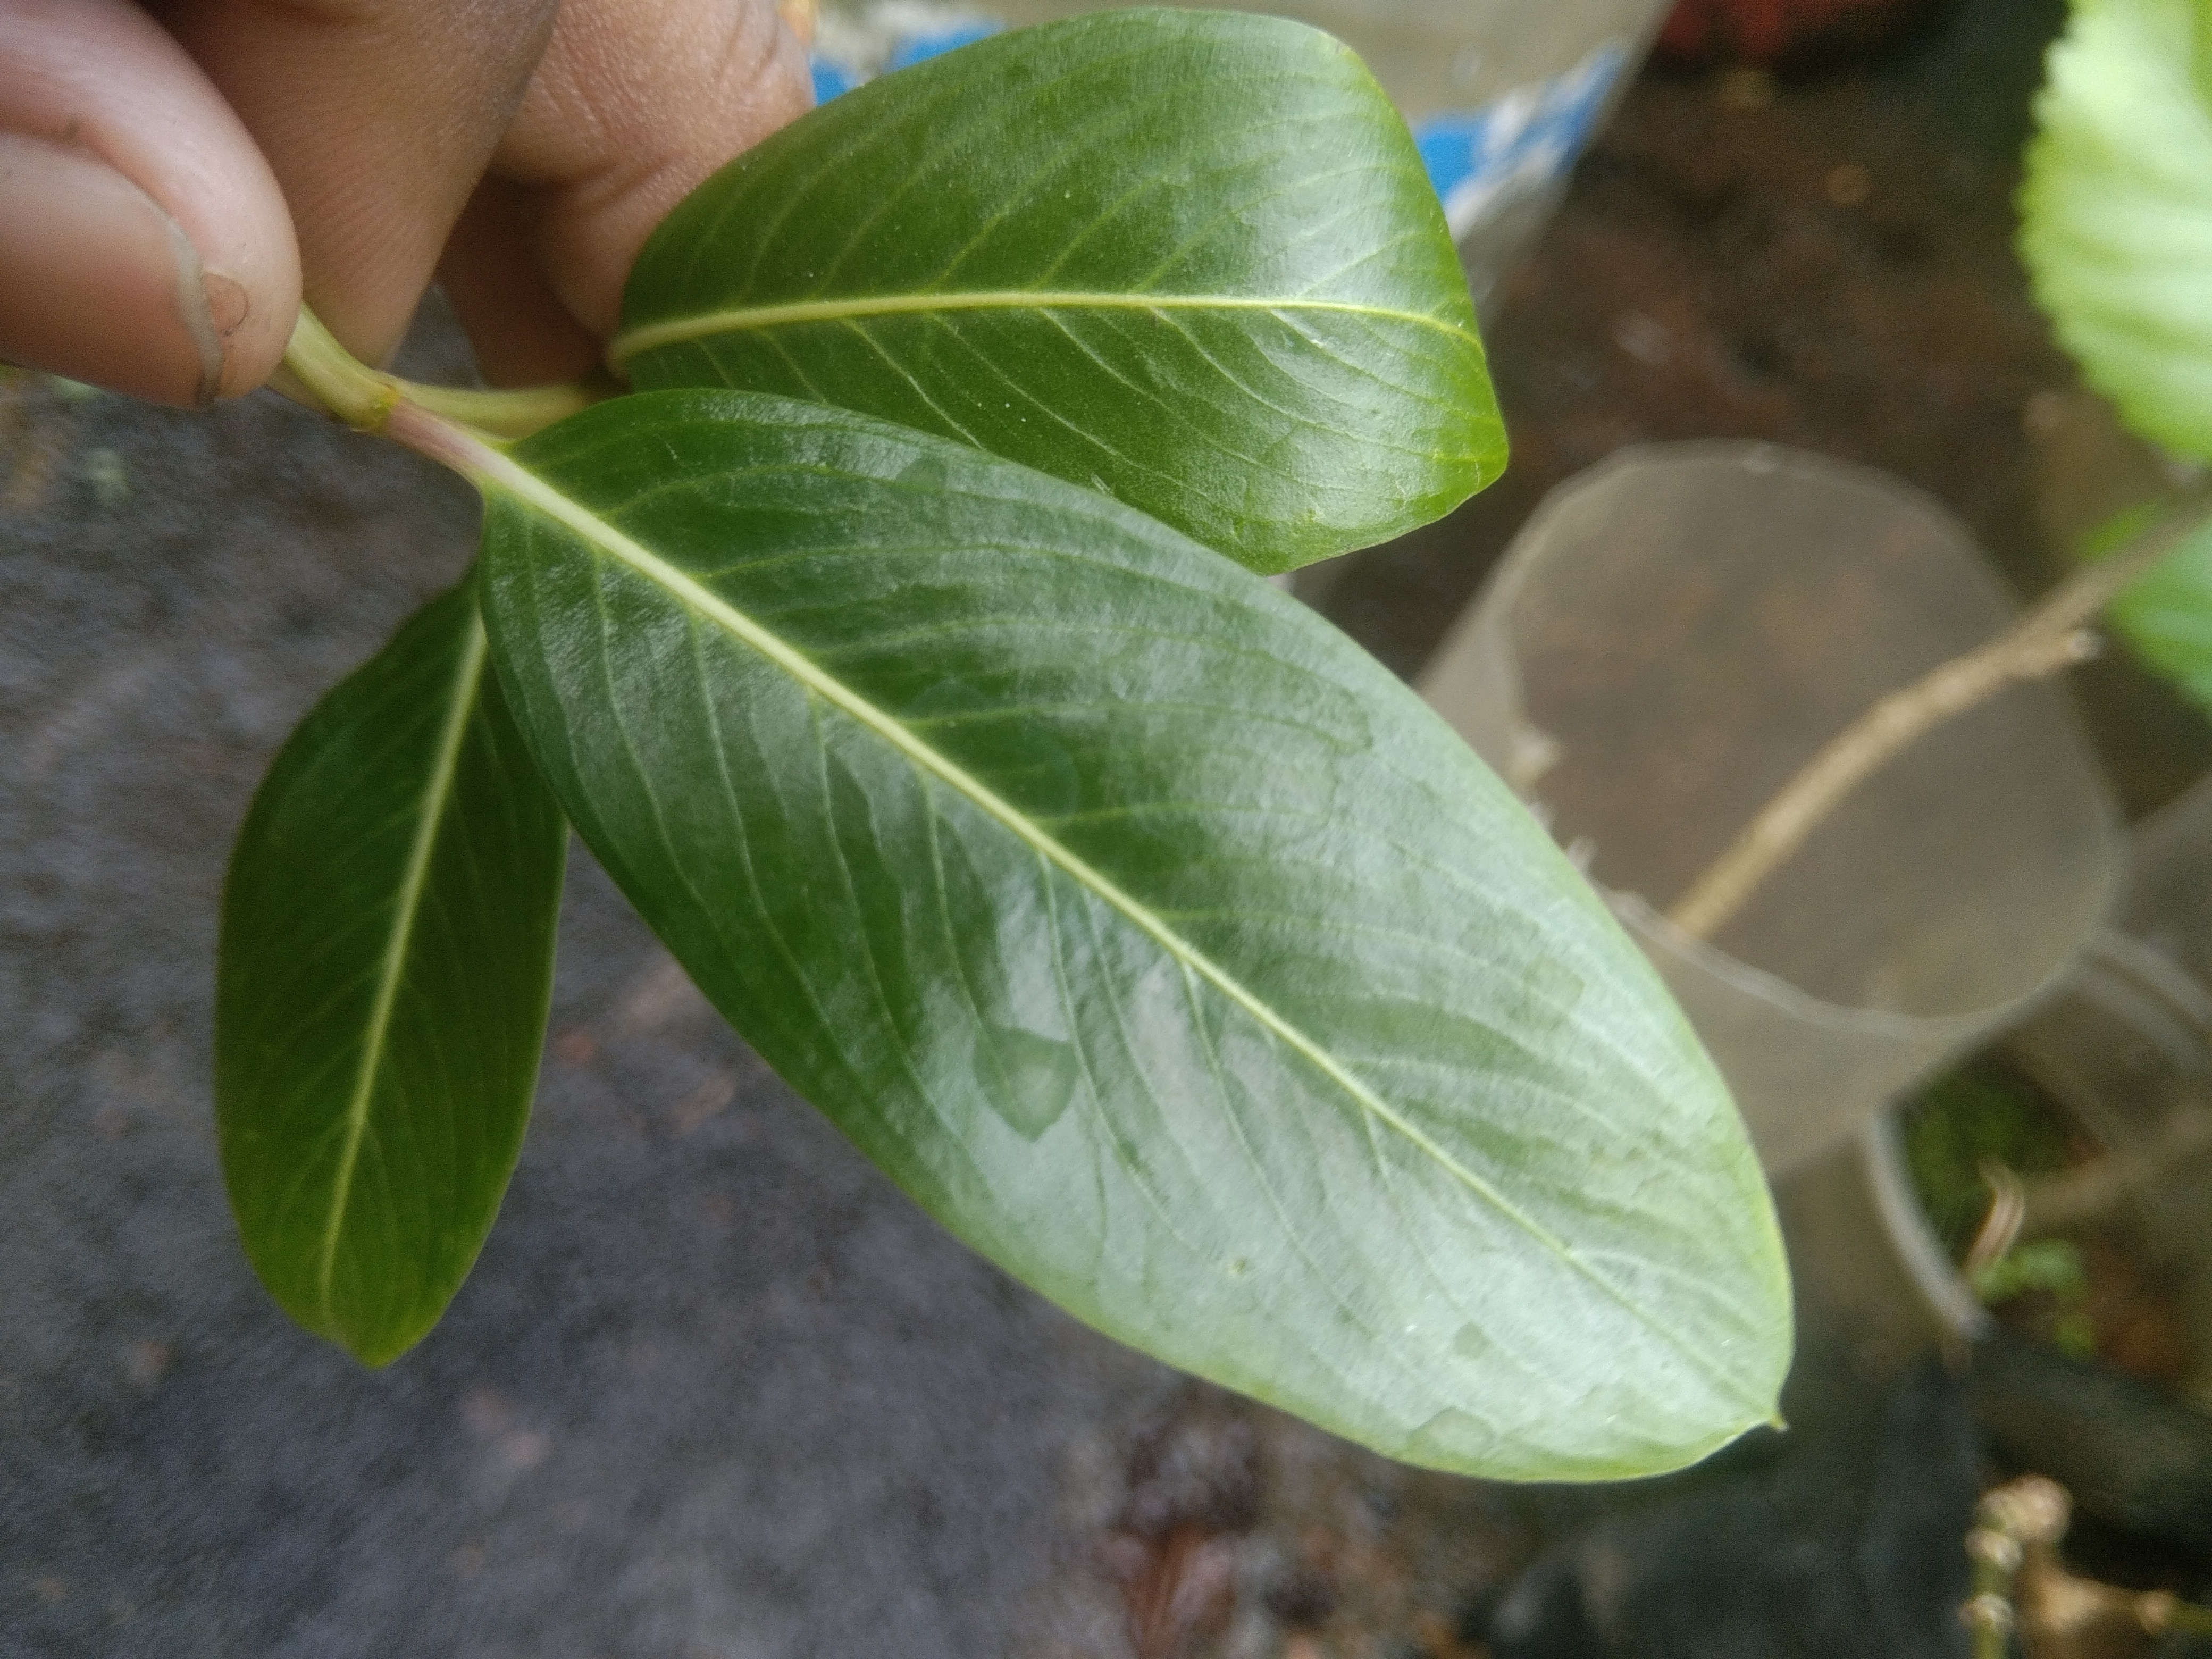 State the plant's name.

rose periwinkle
